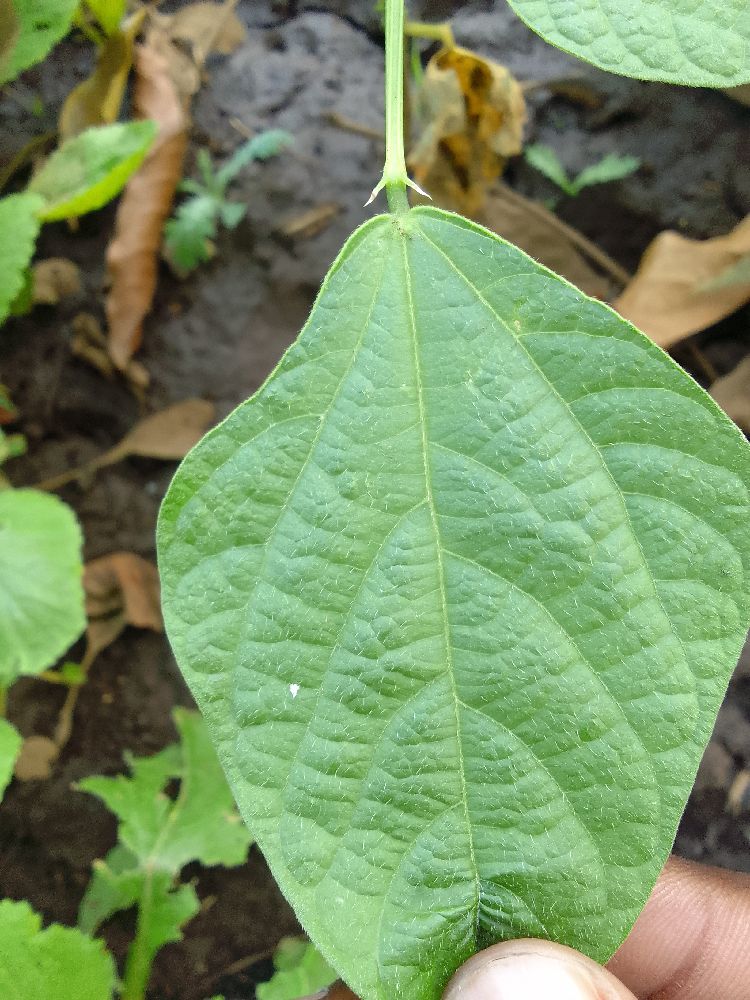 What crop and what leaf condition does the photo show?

common bean, healthy
